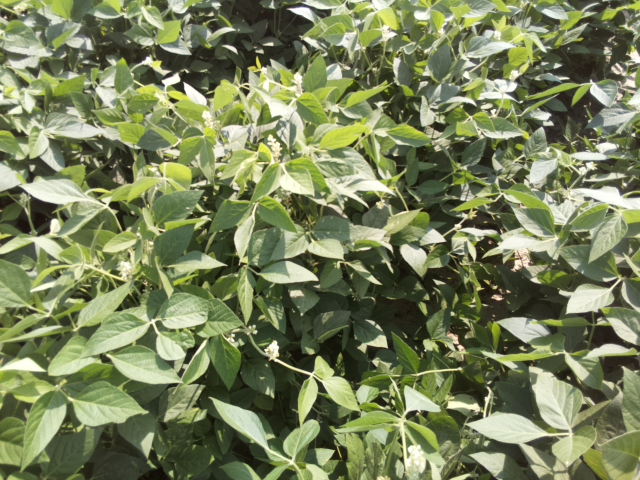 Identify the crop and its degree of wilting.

soybean, leaves with no wilting
